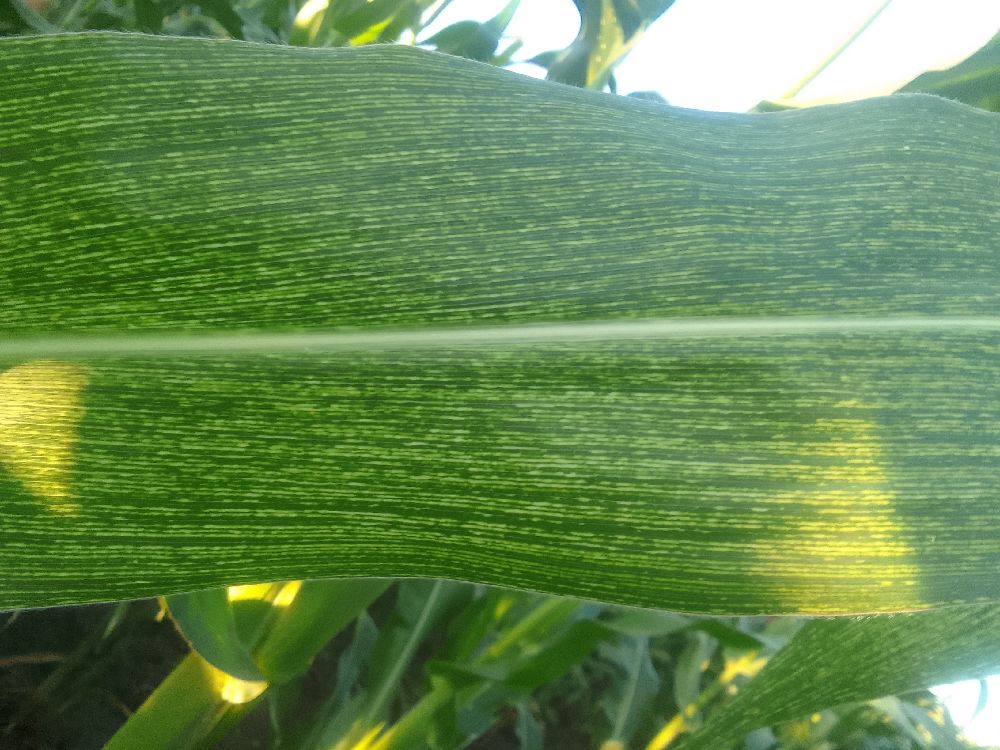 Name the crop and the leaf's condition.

maize, maize streak virus
